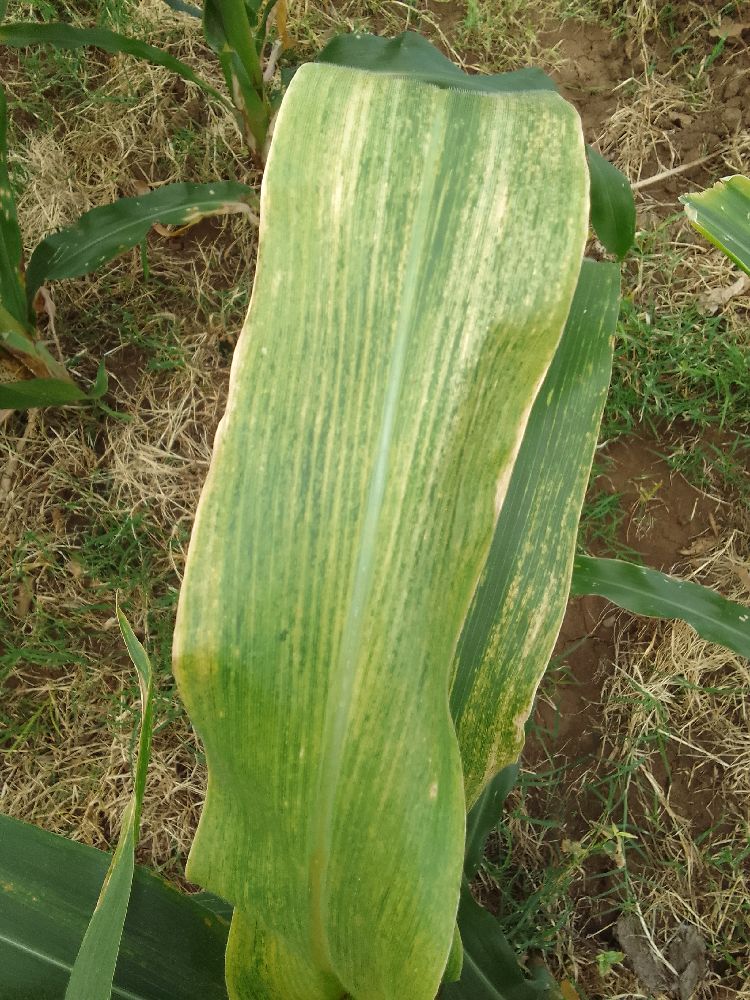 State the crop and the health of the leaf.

maize, maize lethal necrosis
